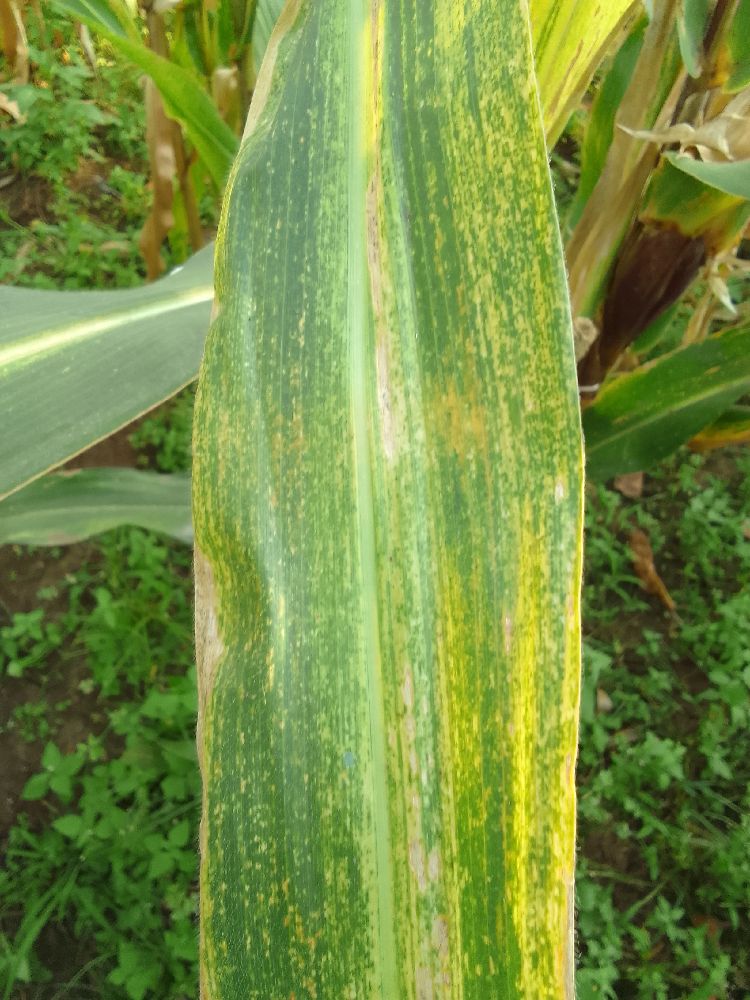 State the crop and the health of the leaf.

maize, maize lethal necrosis
